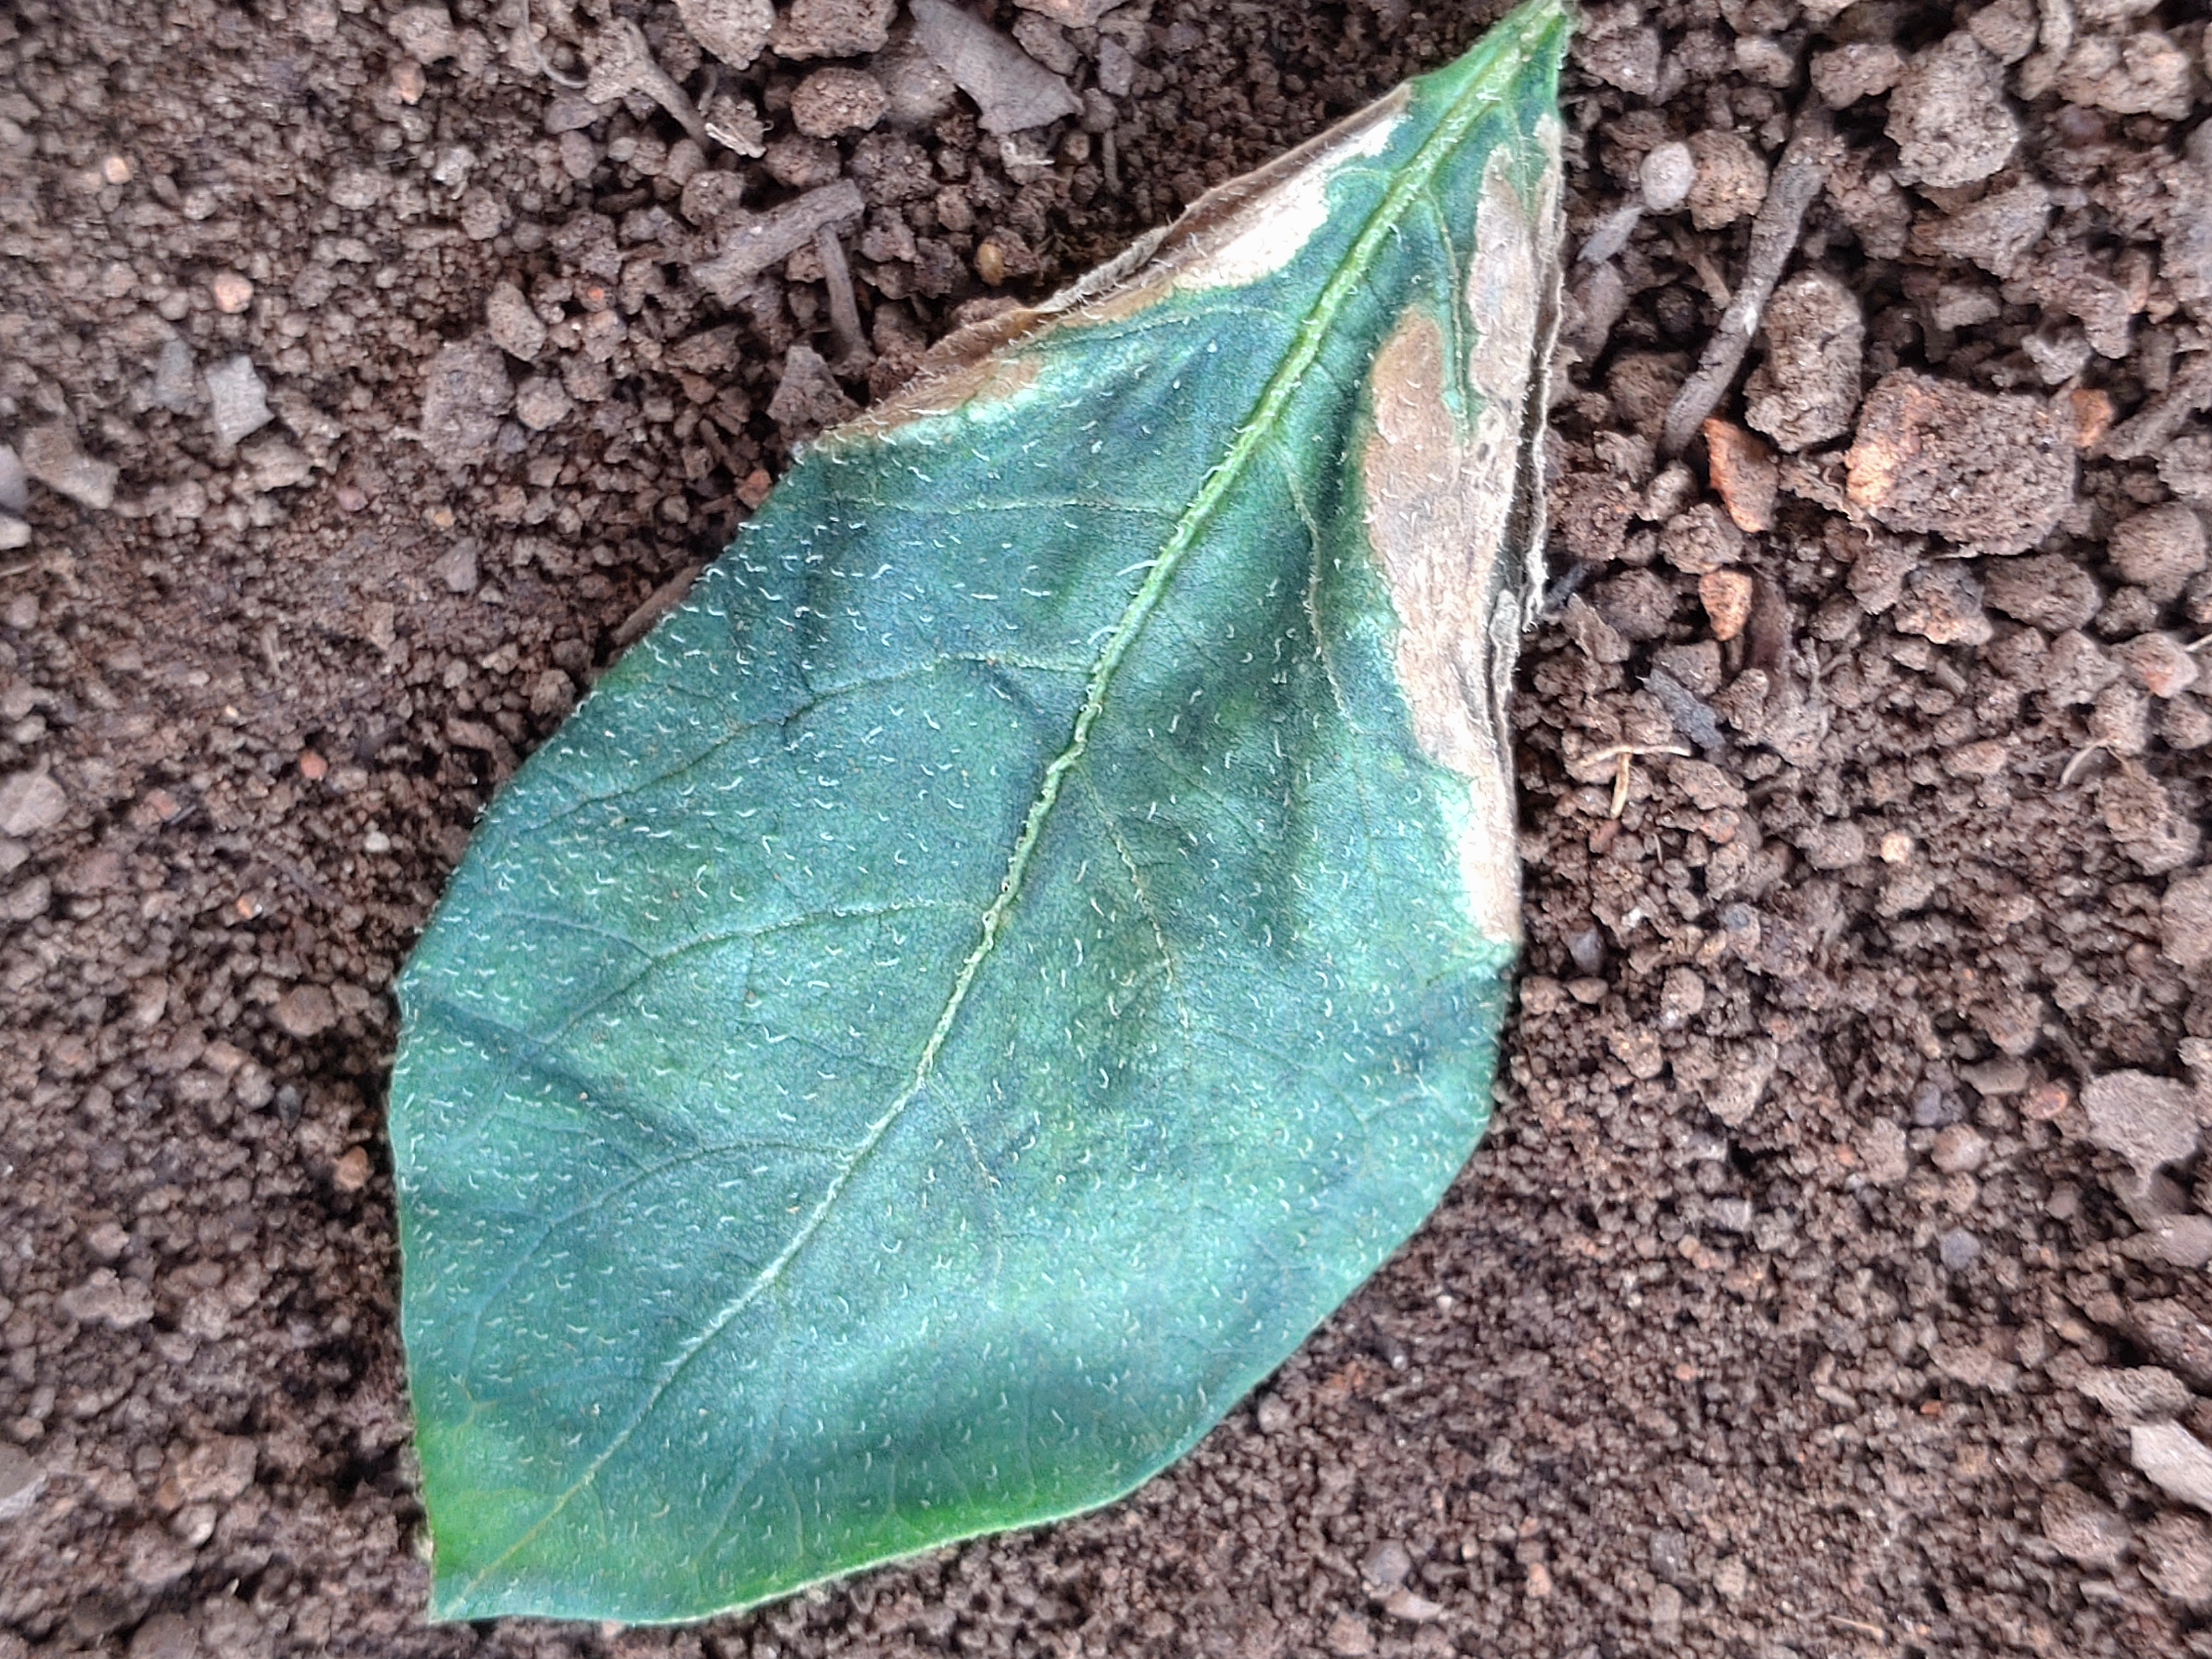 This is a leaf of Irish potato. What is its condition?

early blight
